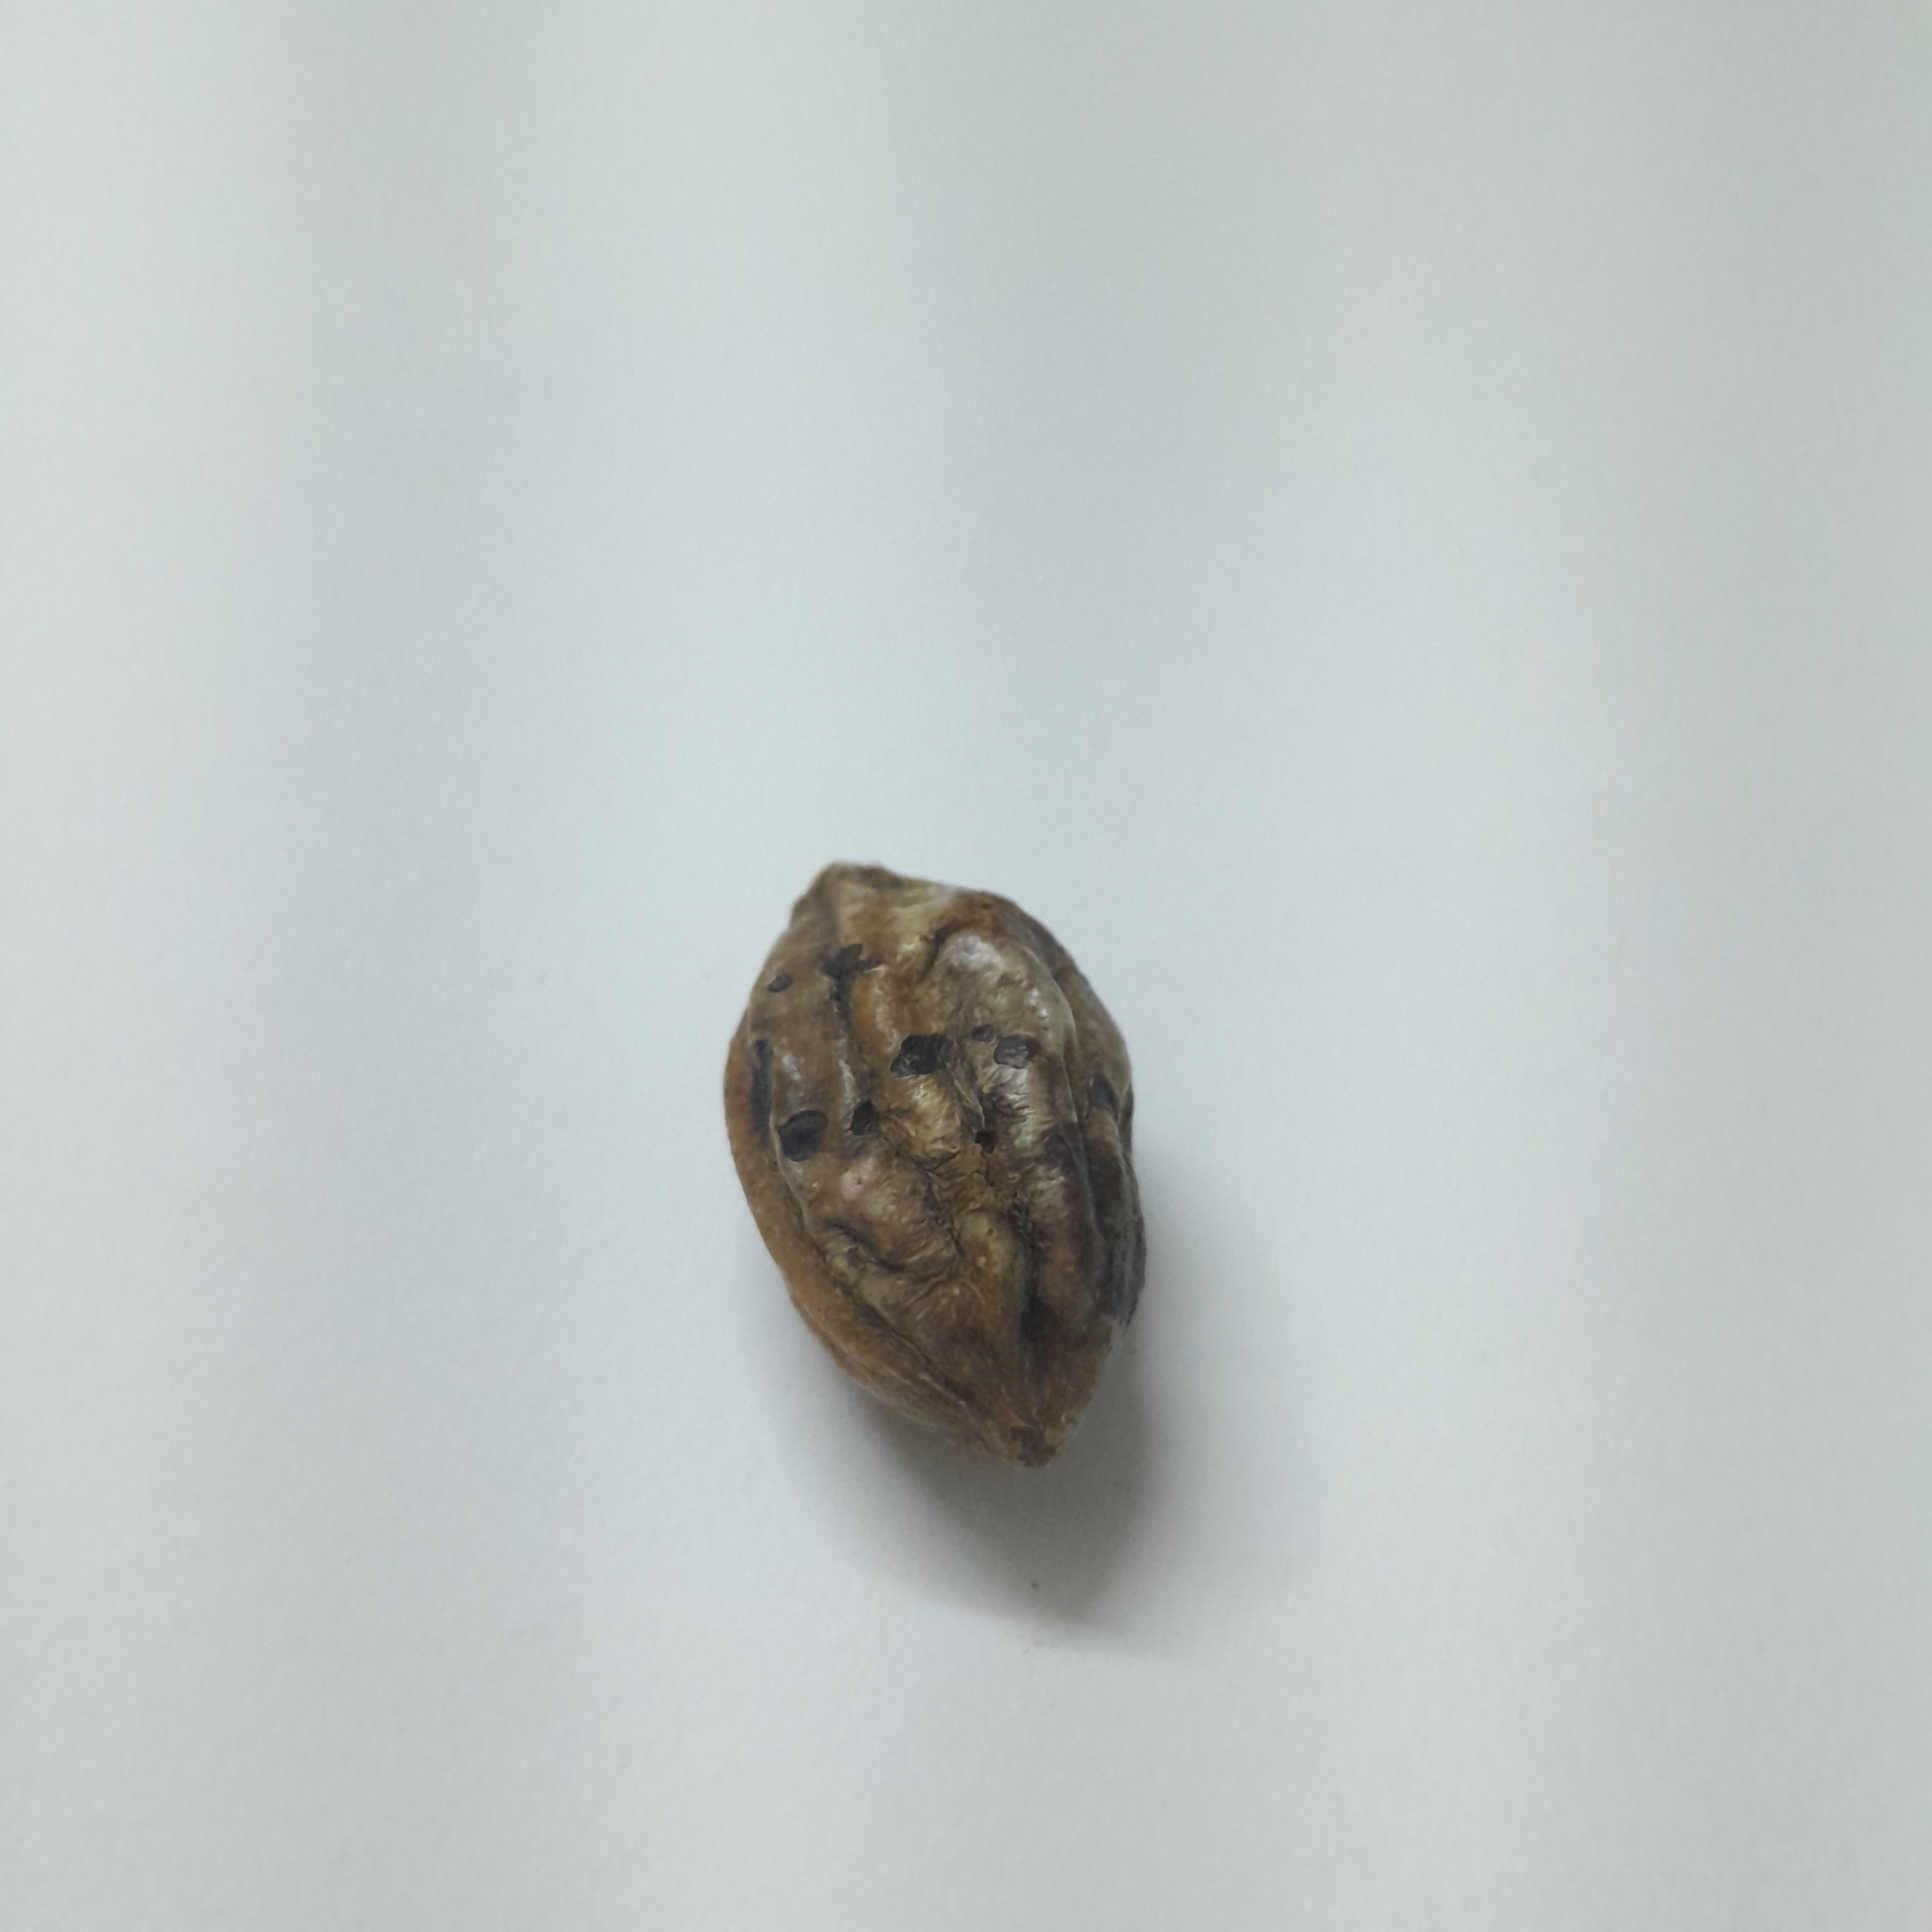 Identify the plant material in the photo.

hirdaa
